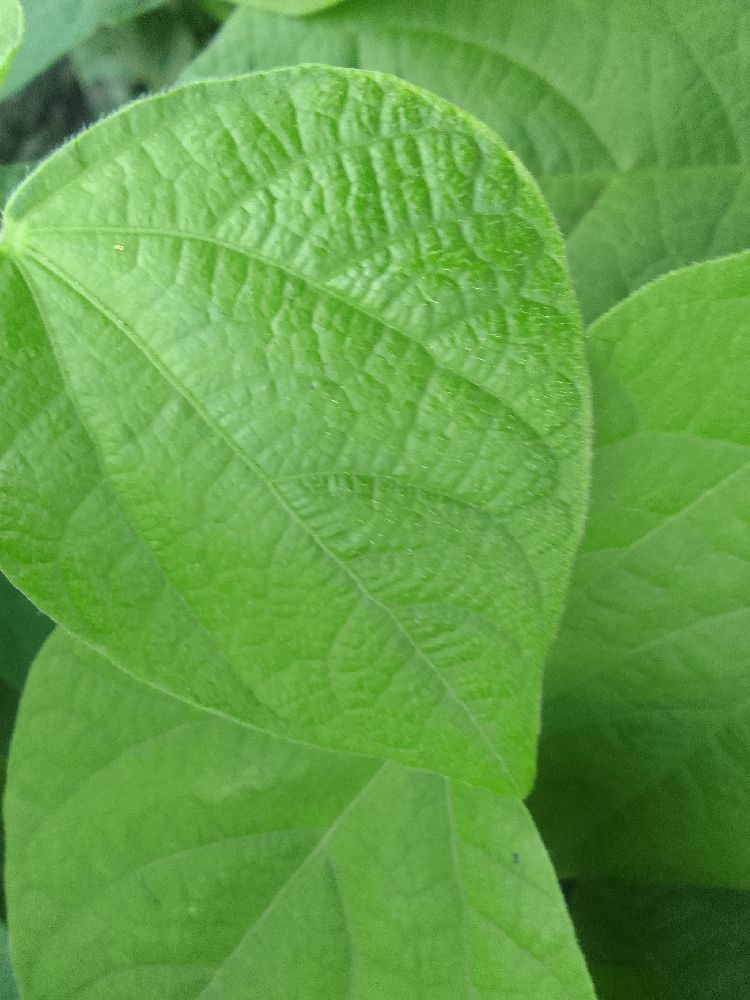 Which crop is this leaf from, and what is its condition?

common bean, healthy
